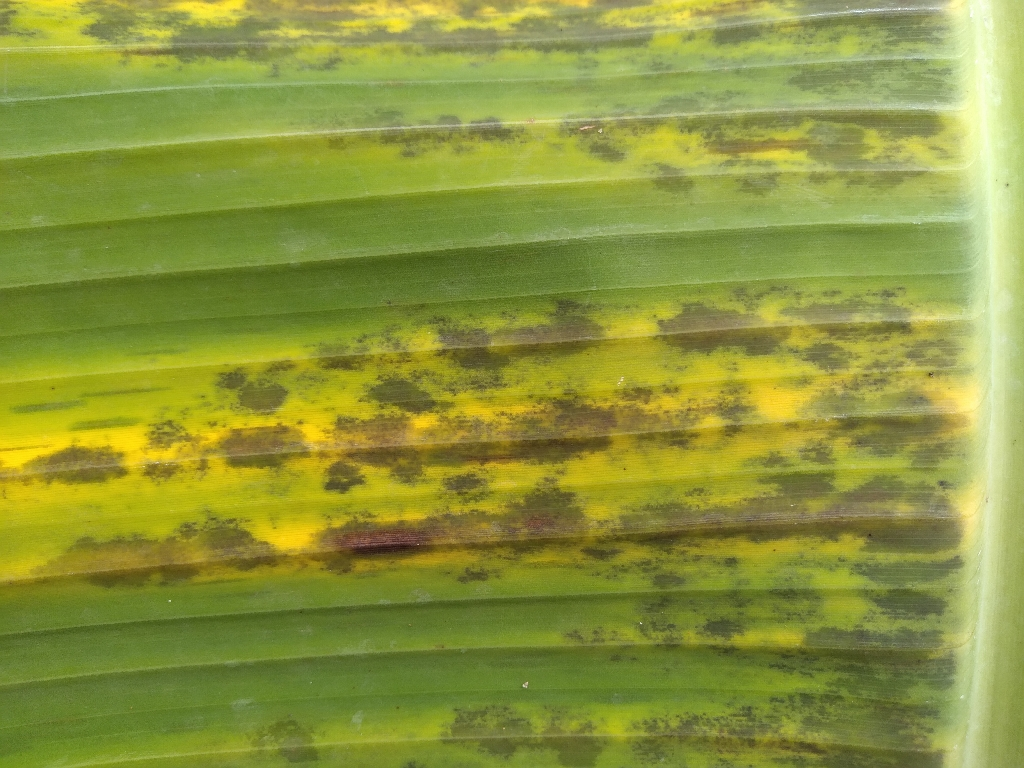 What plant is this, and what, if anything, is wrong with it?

banana, black sigatoka
